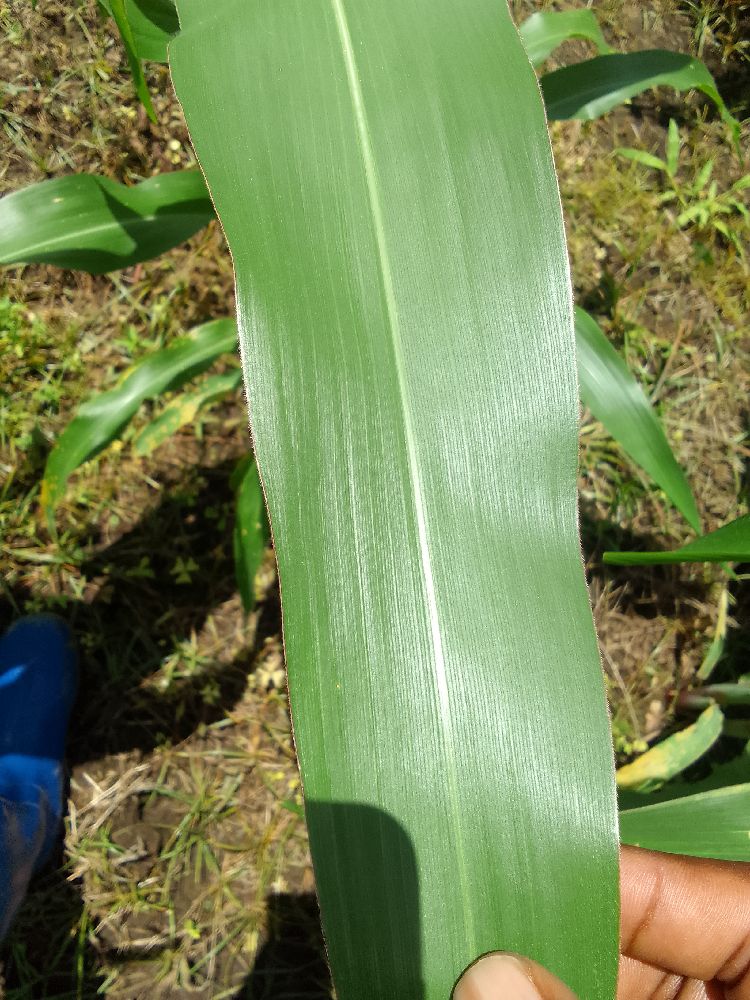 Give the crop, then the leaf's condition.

maize, healthy
